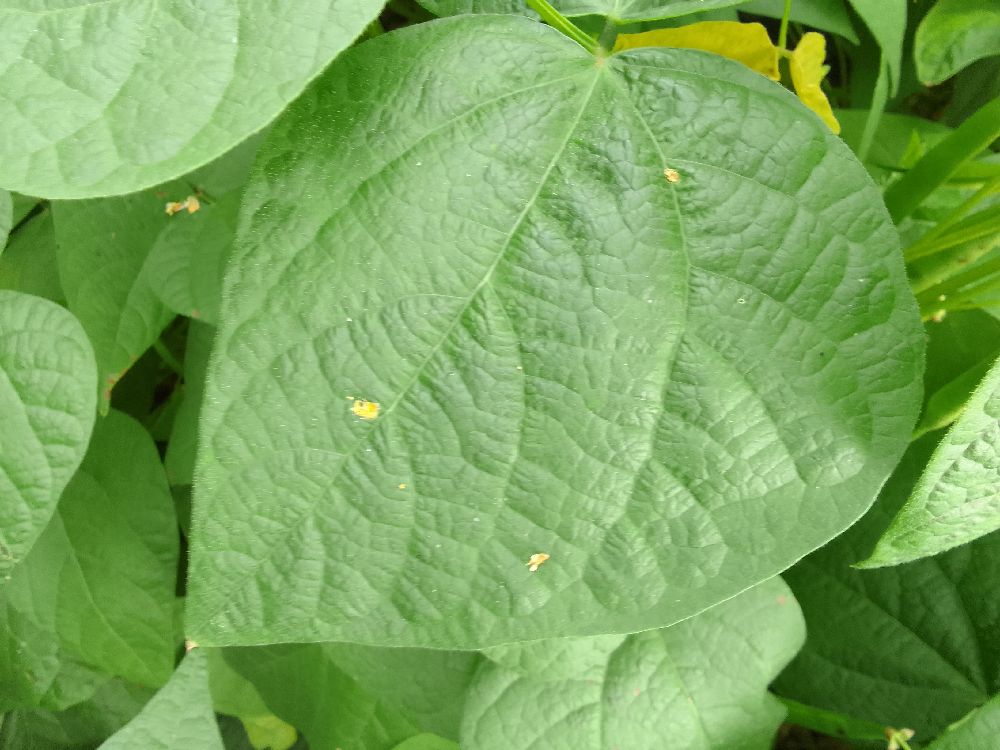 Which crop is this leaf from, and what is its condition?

common bean, healthy
